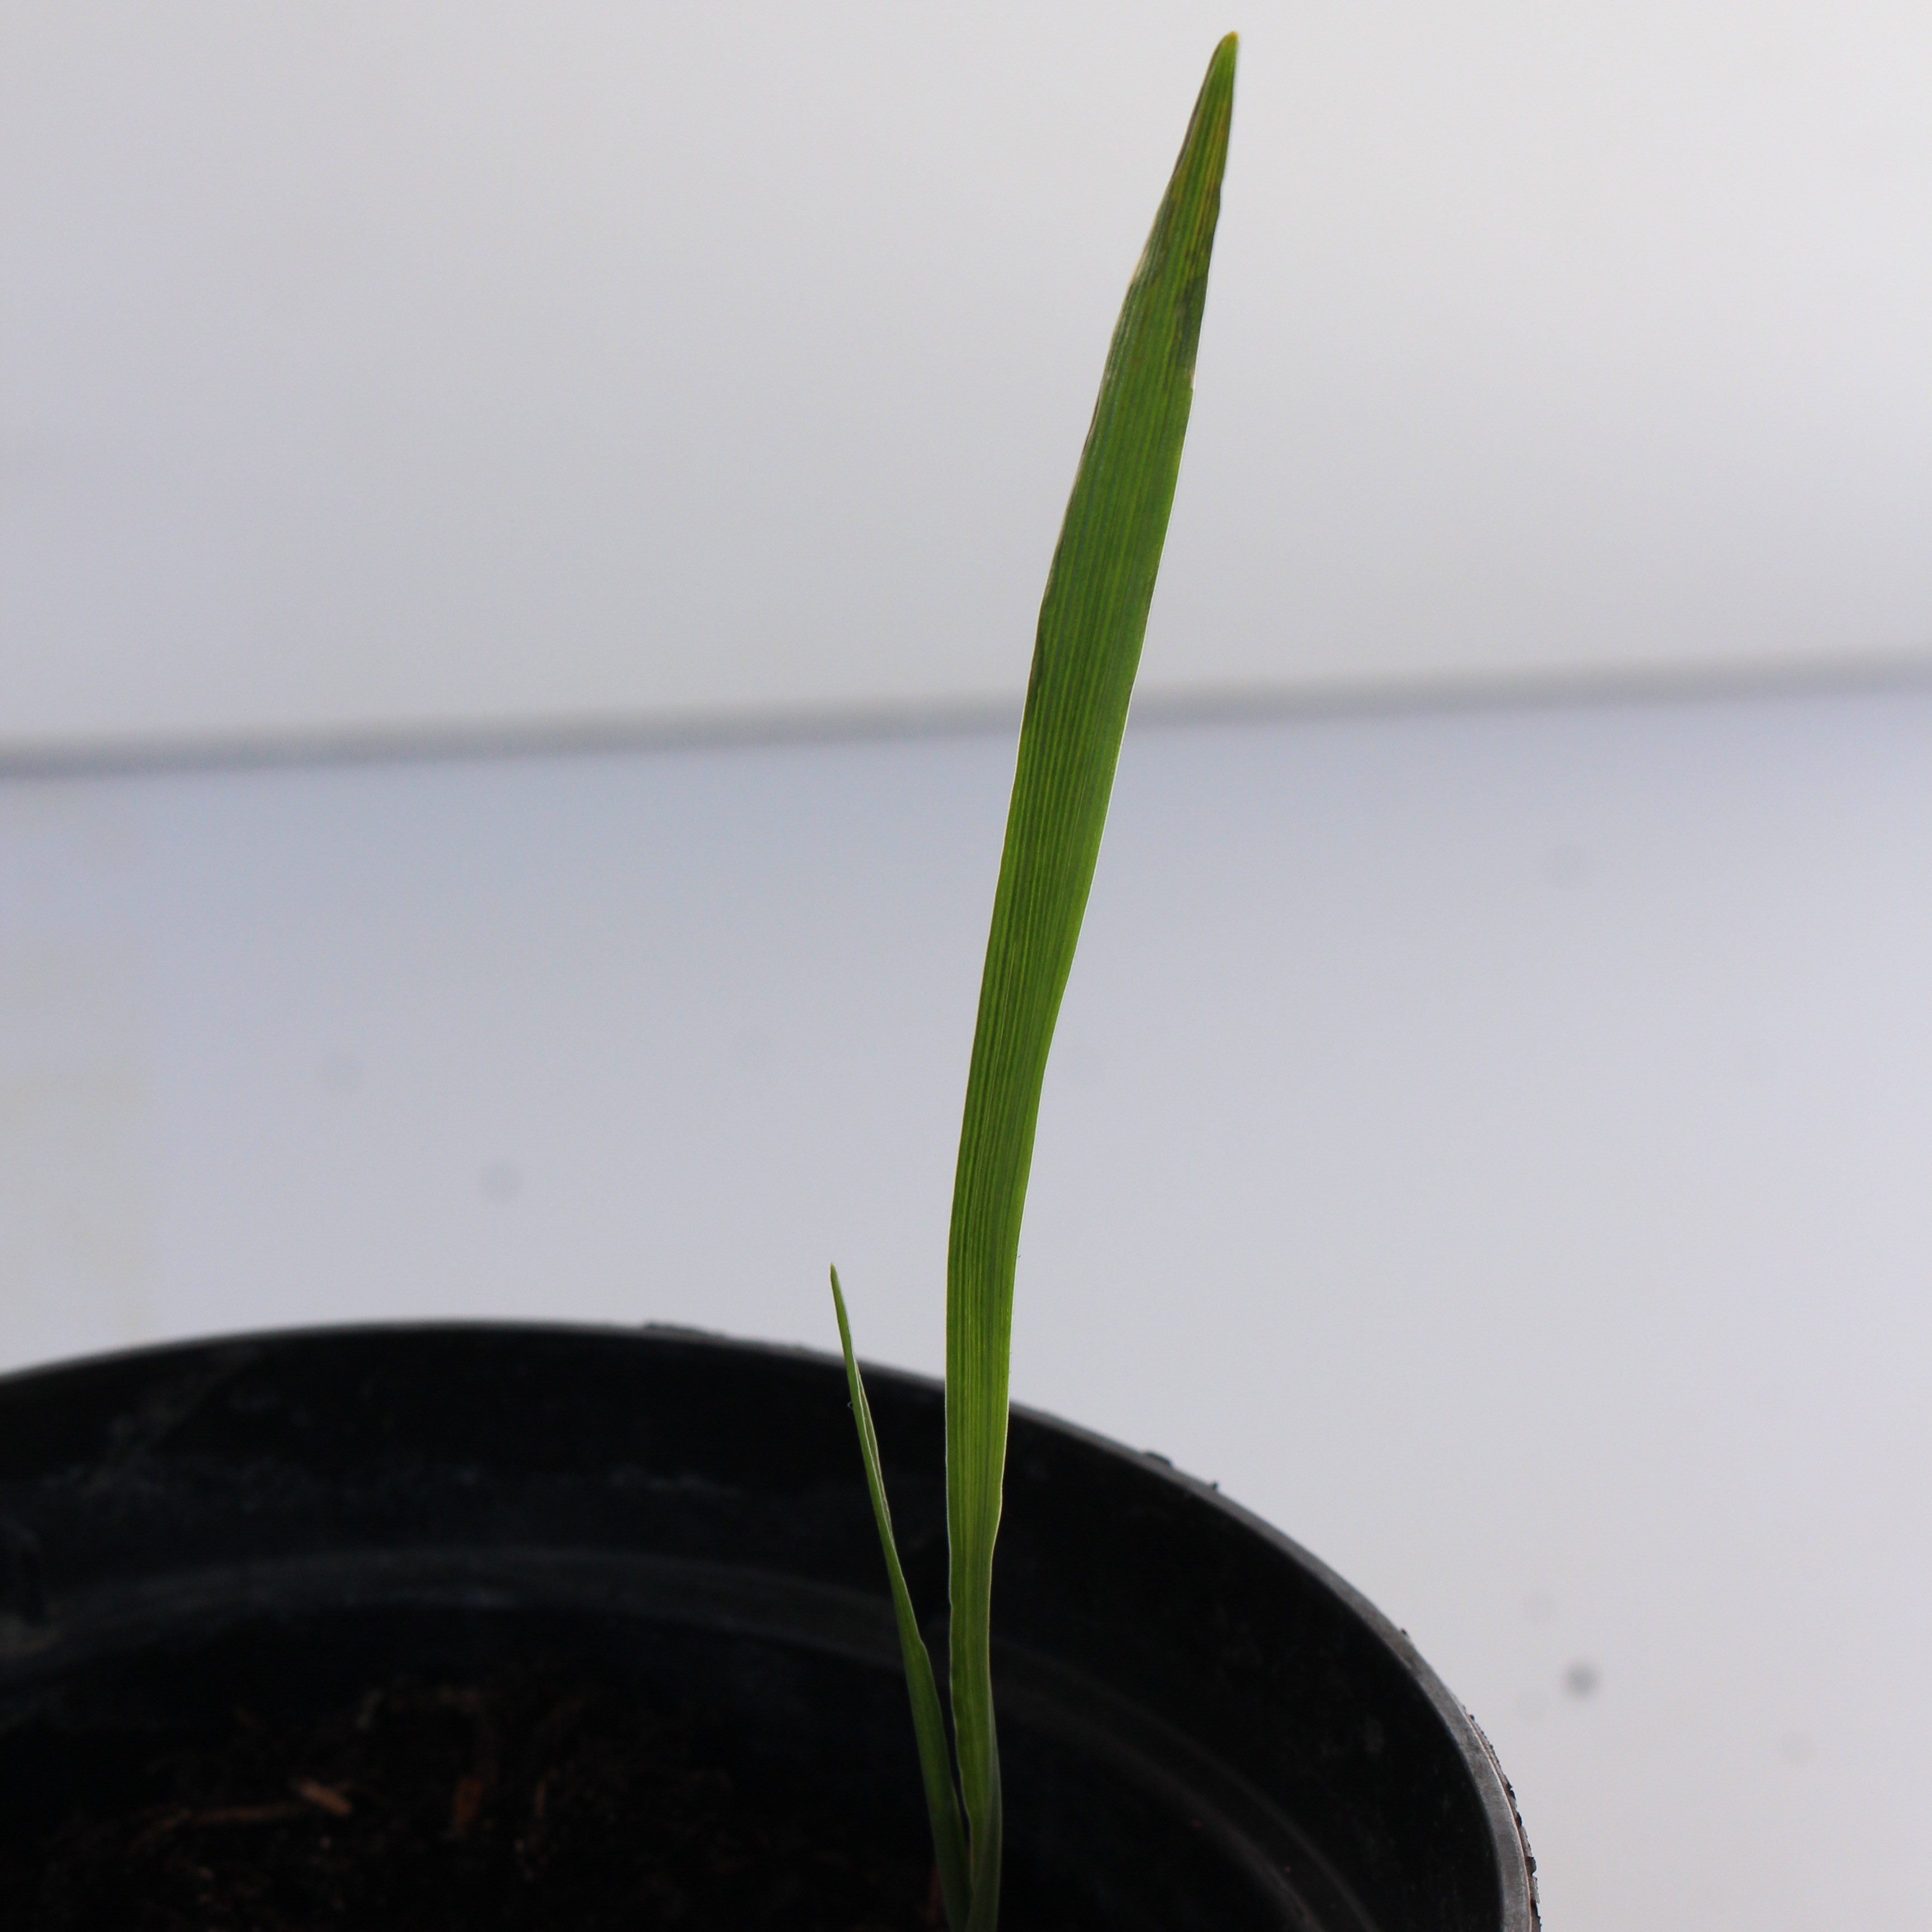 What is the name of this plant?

Avena sterilis
